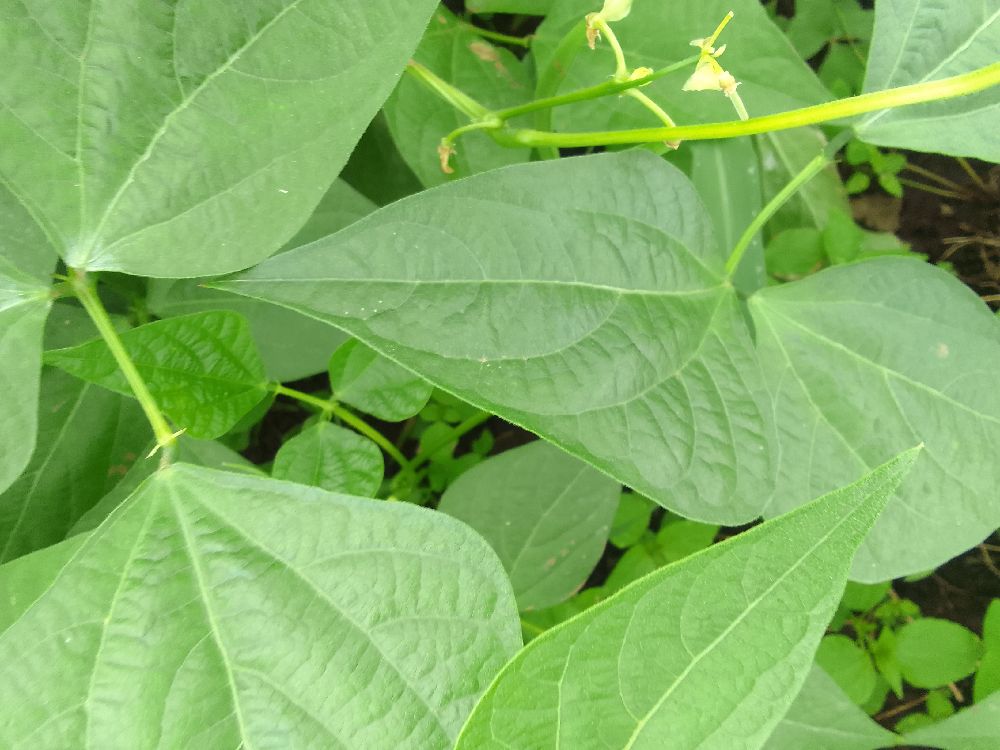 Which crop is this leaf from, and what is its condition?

common bean, healthy
